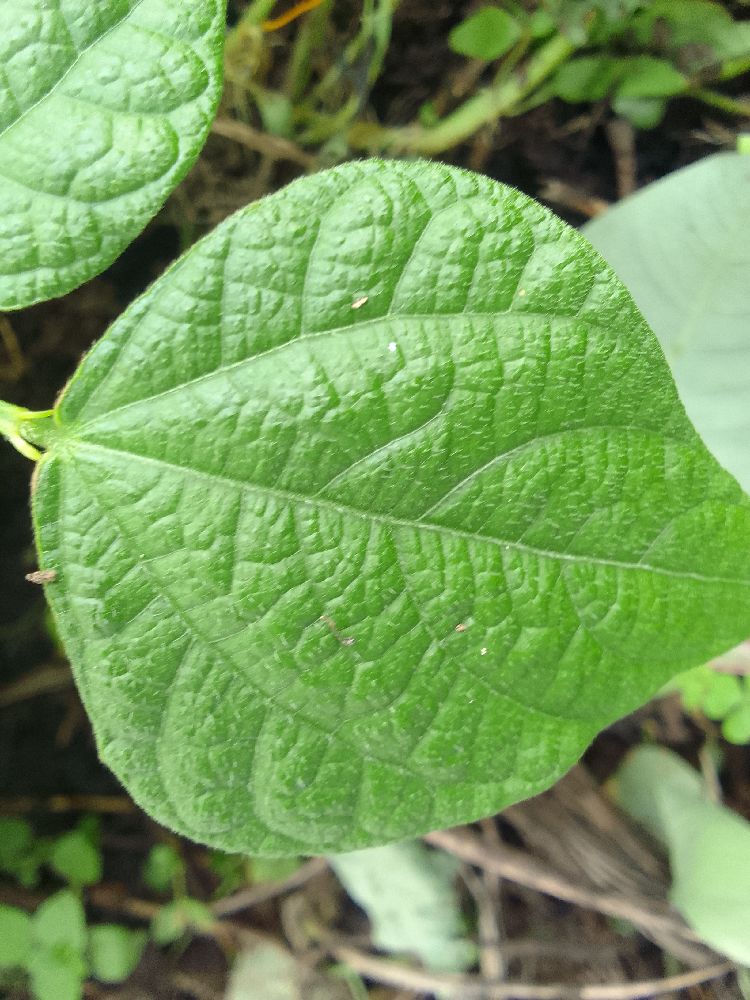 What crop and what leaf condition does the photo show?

common bean, healthy
